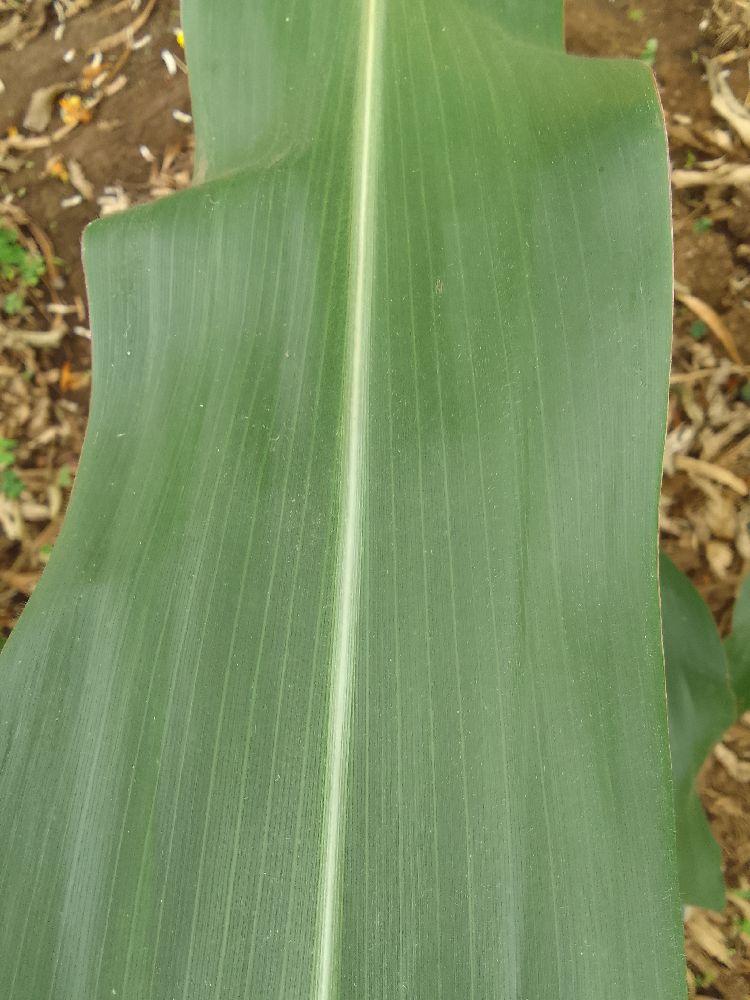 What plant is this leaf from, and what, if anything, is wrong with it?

maize, healthy
